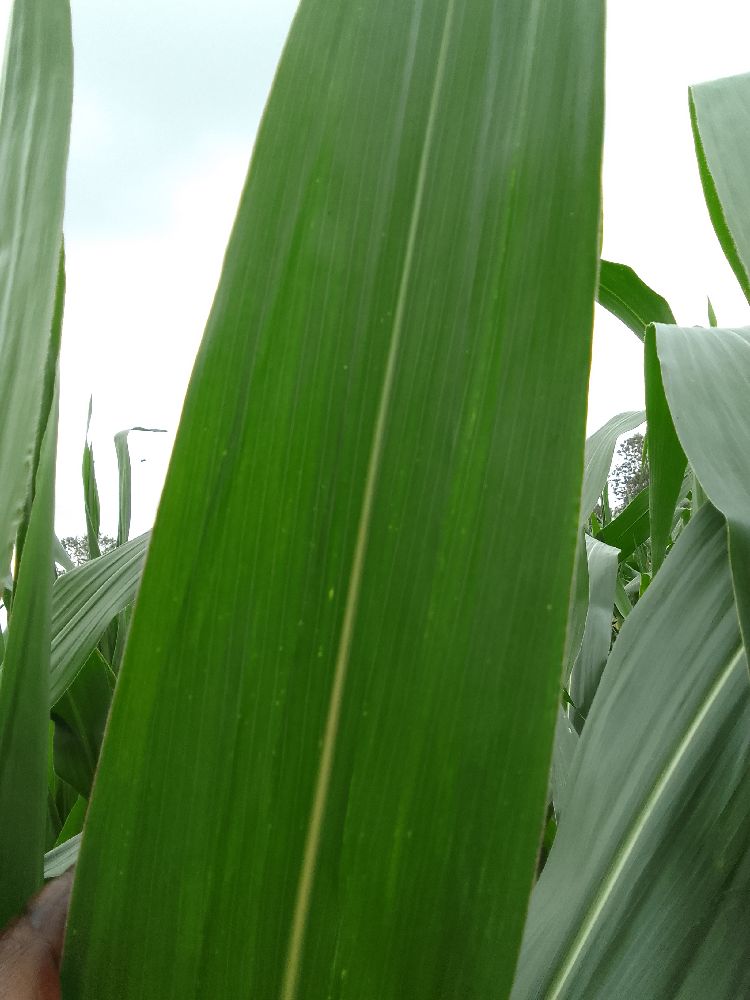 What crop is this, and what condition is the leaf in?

maize, healthy
